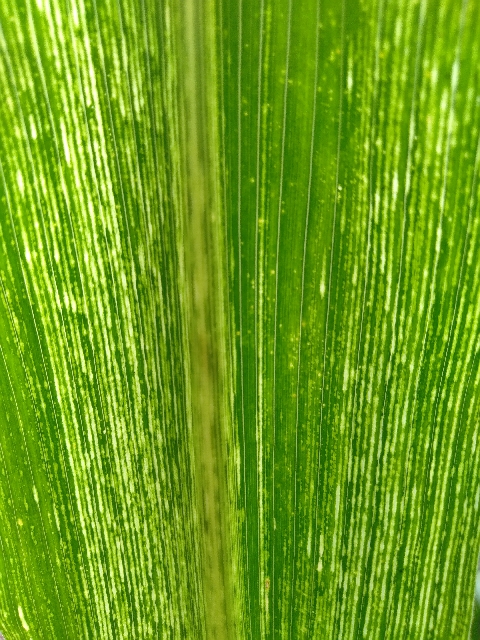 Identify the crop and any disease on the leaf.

maize, maize streak virus
